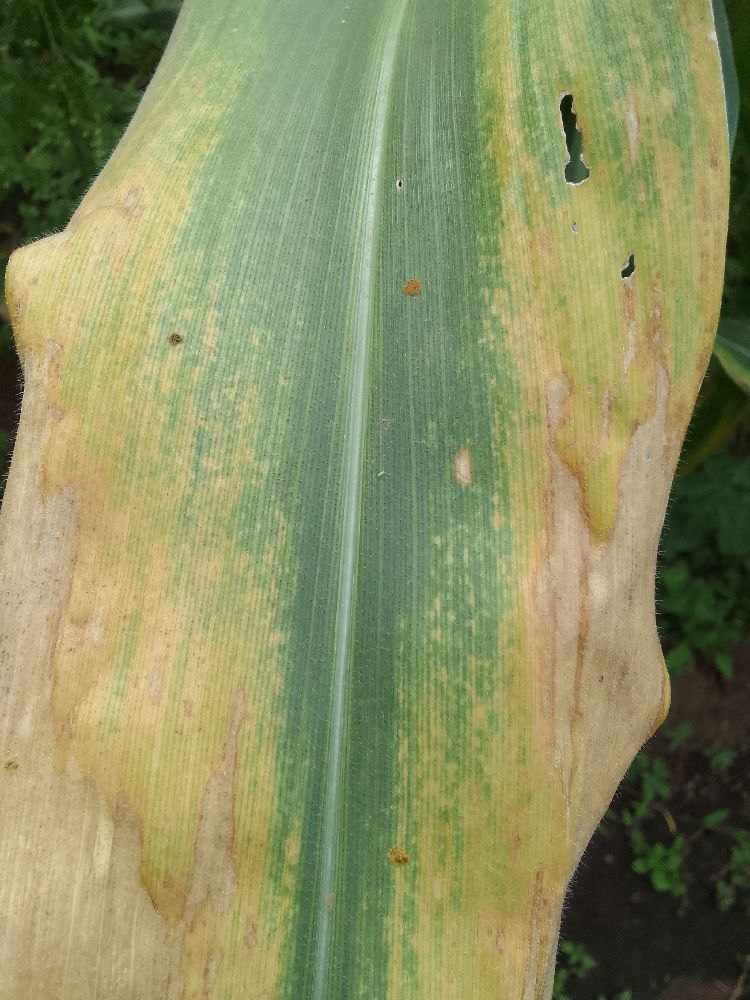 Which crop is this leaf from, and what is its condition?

maize, maize lethal necrosis
